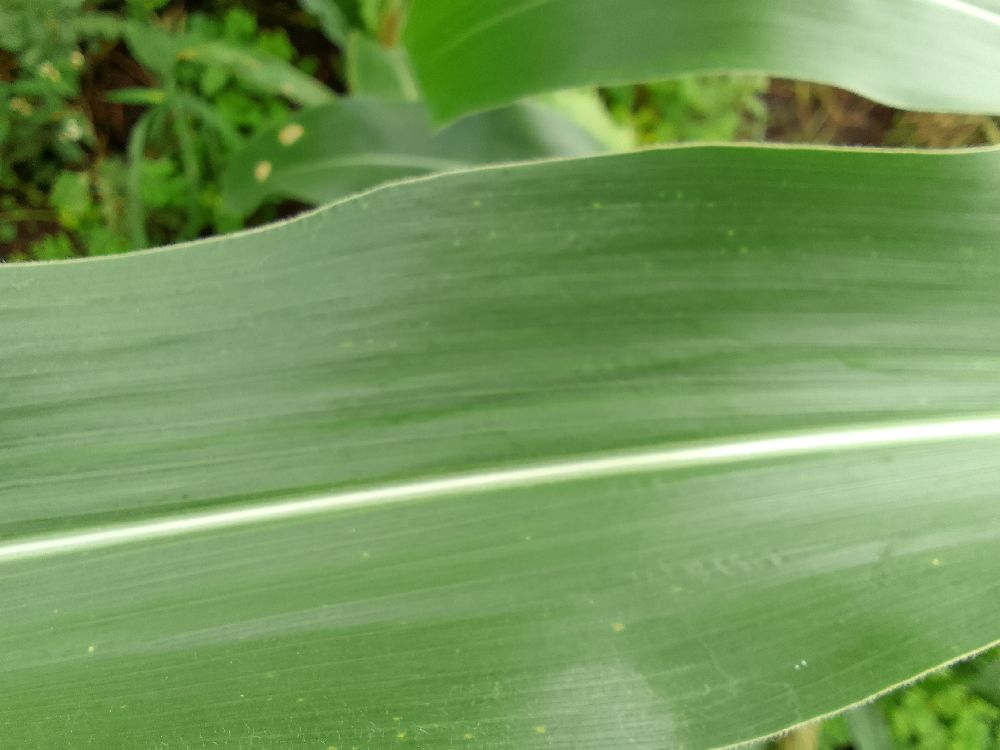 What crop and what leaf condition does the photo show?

maize, healthy
